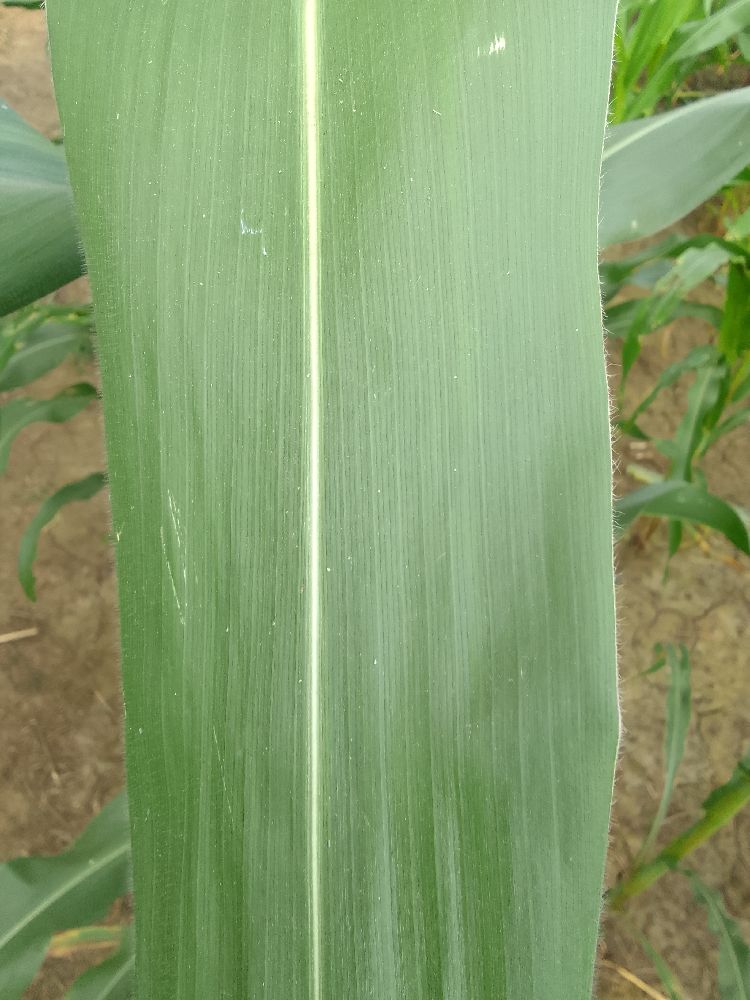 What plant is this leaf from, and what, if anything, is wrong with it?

maize, healthy
